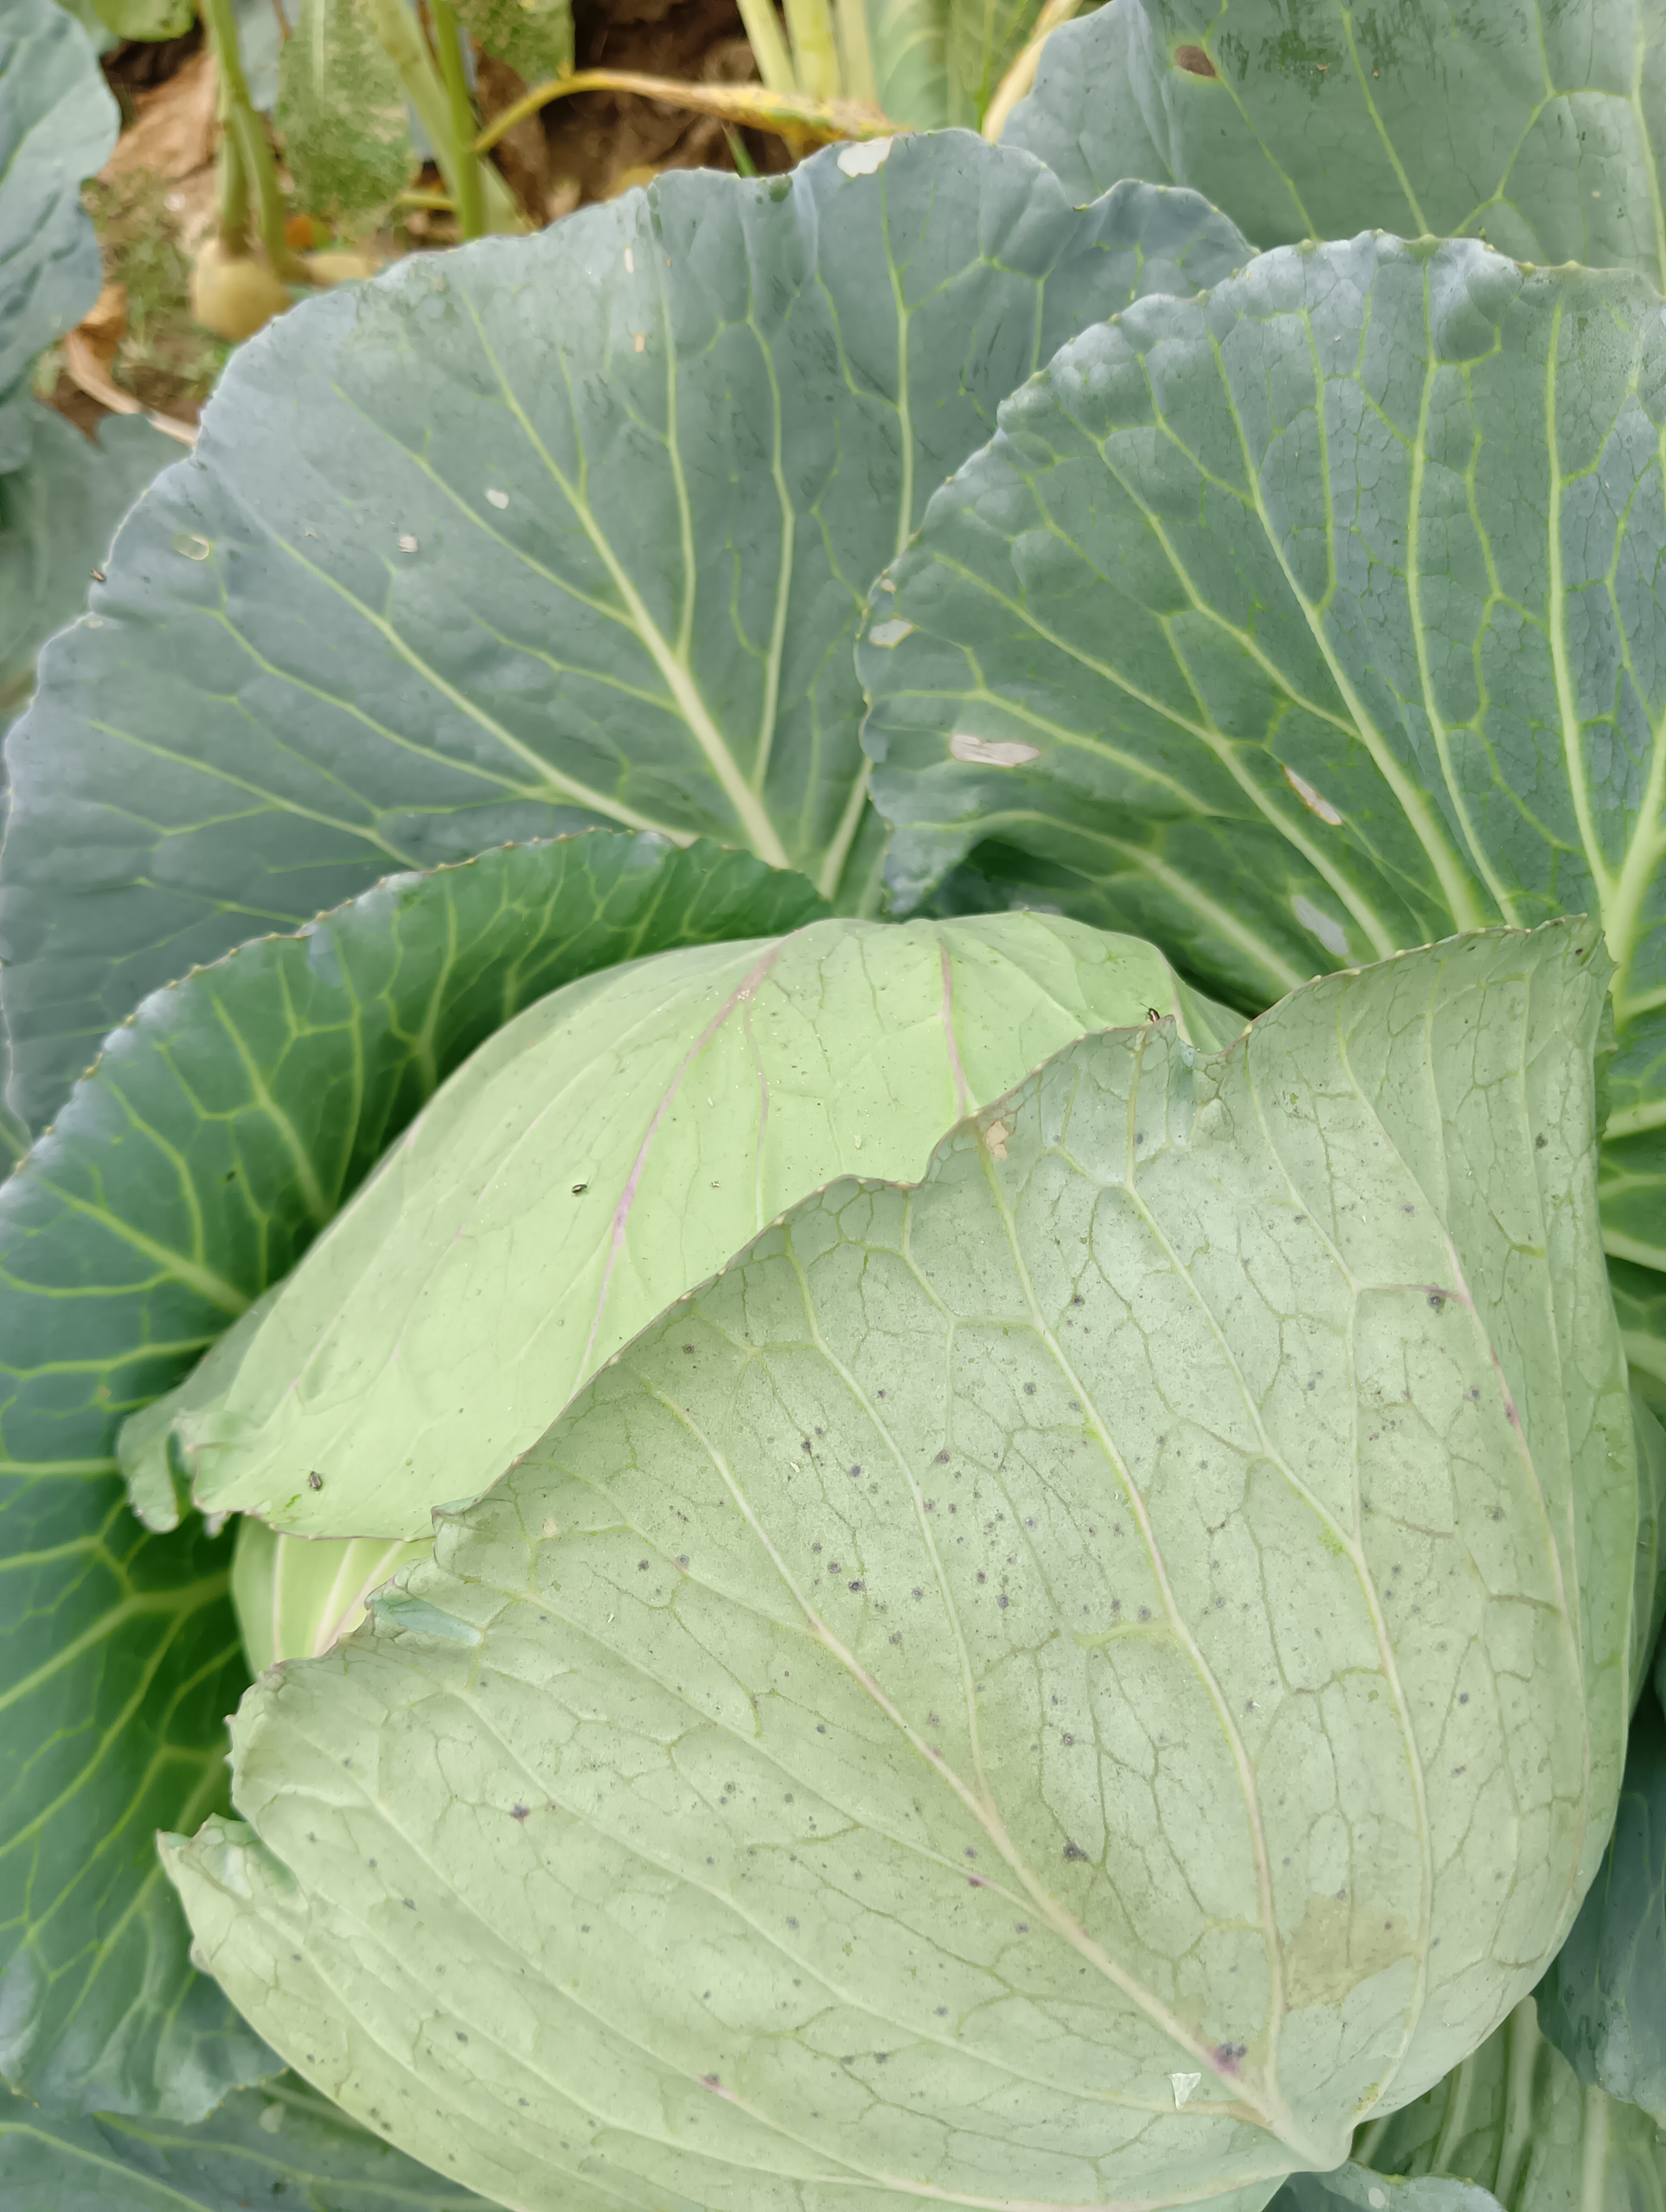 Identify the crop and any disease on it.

cabbage, healthy
